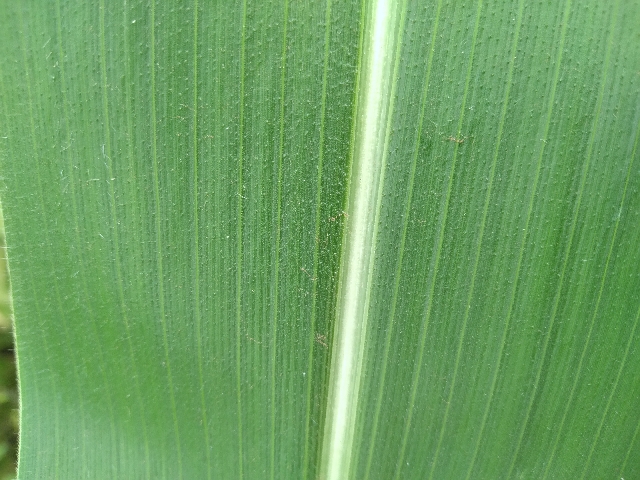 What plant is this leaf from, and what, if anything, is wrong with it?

maize, healthy
